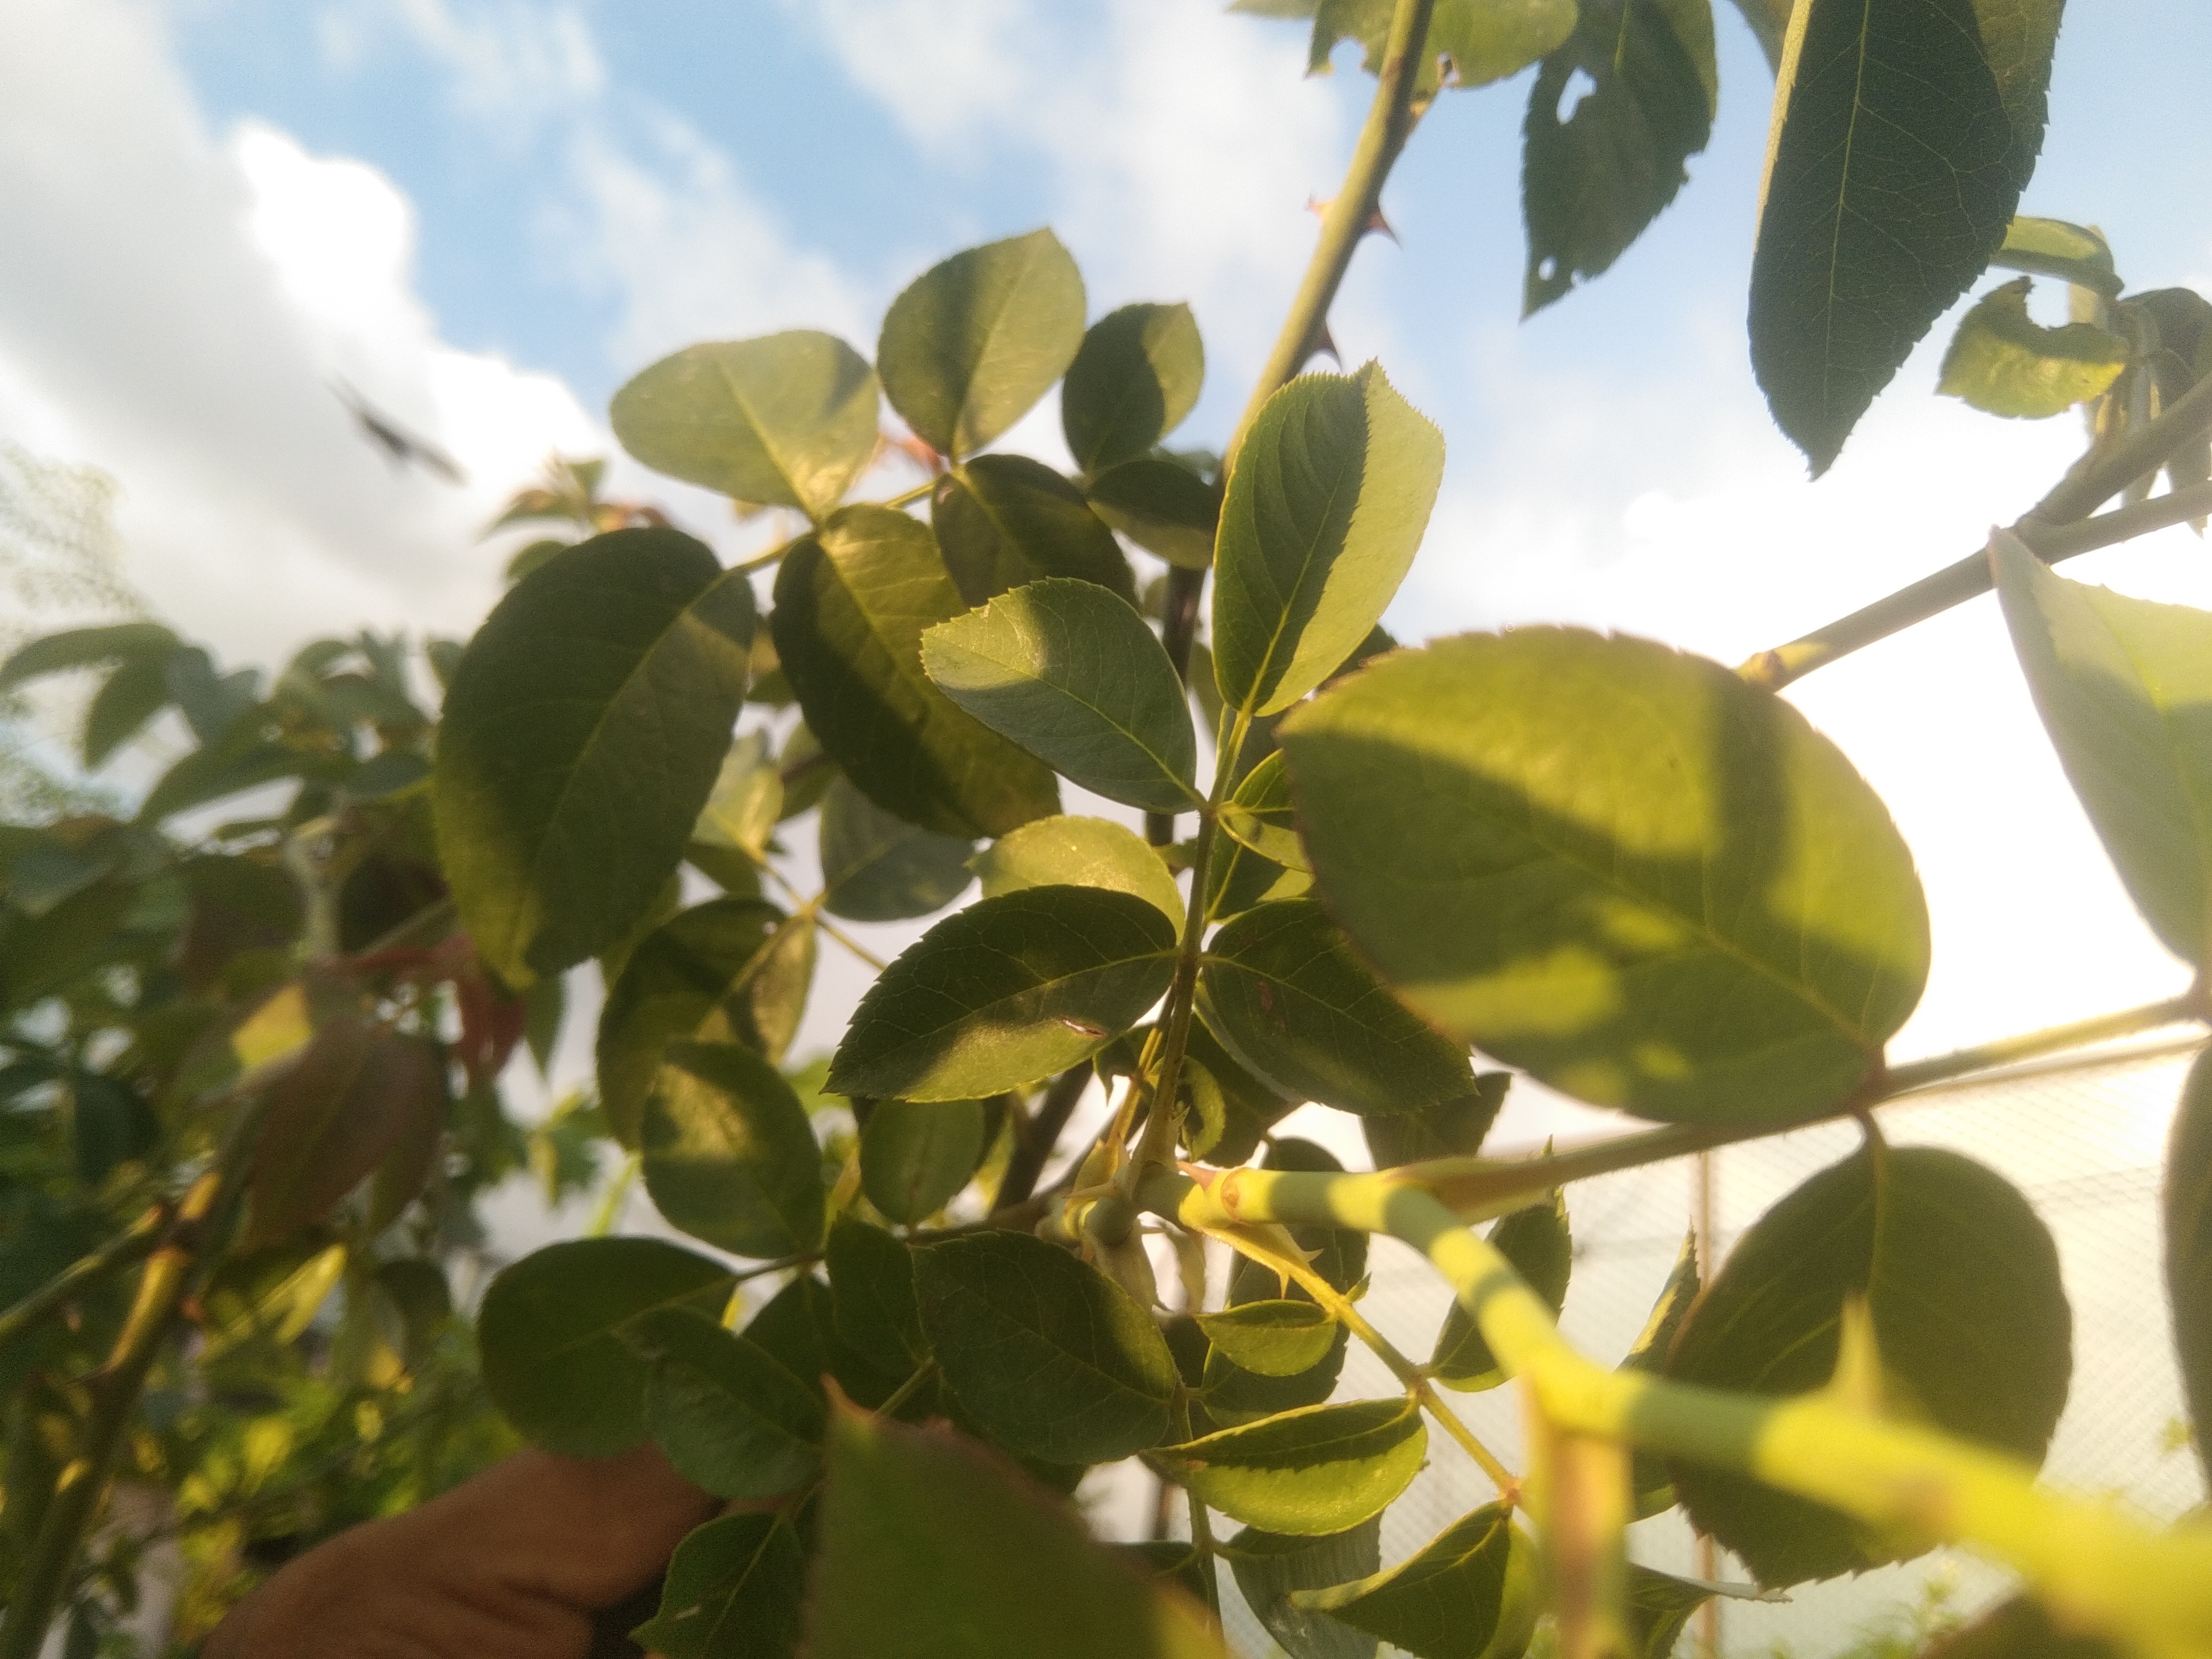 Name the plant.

rose
